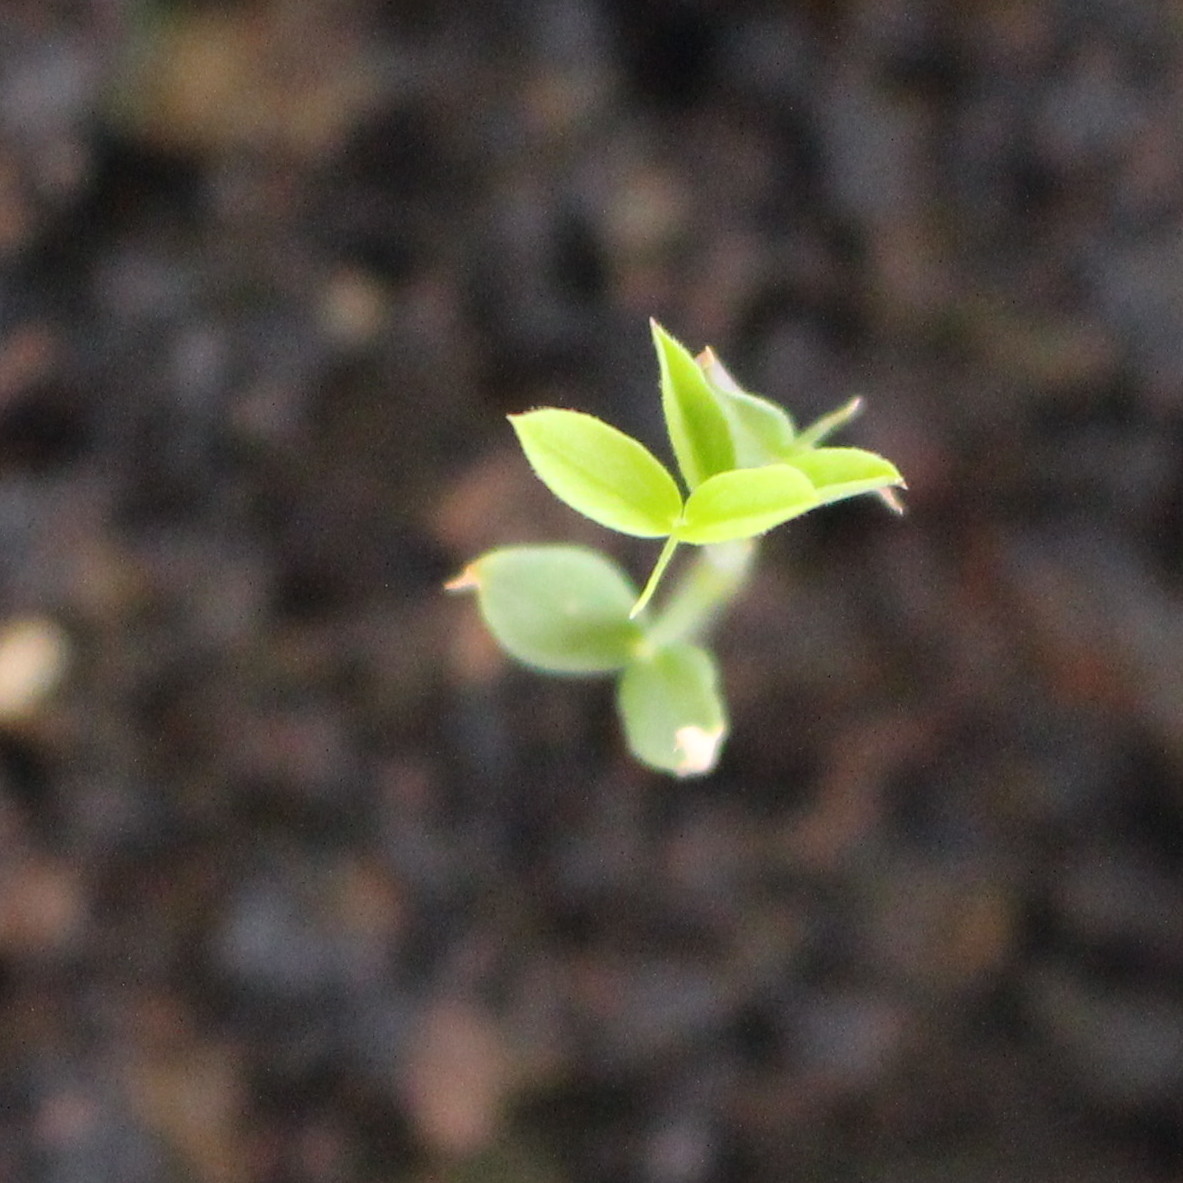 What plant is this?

Vicia sativa
